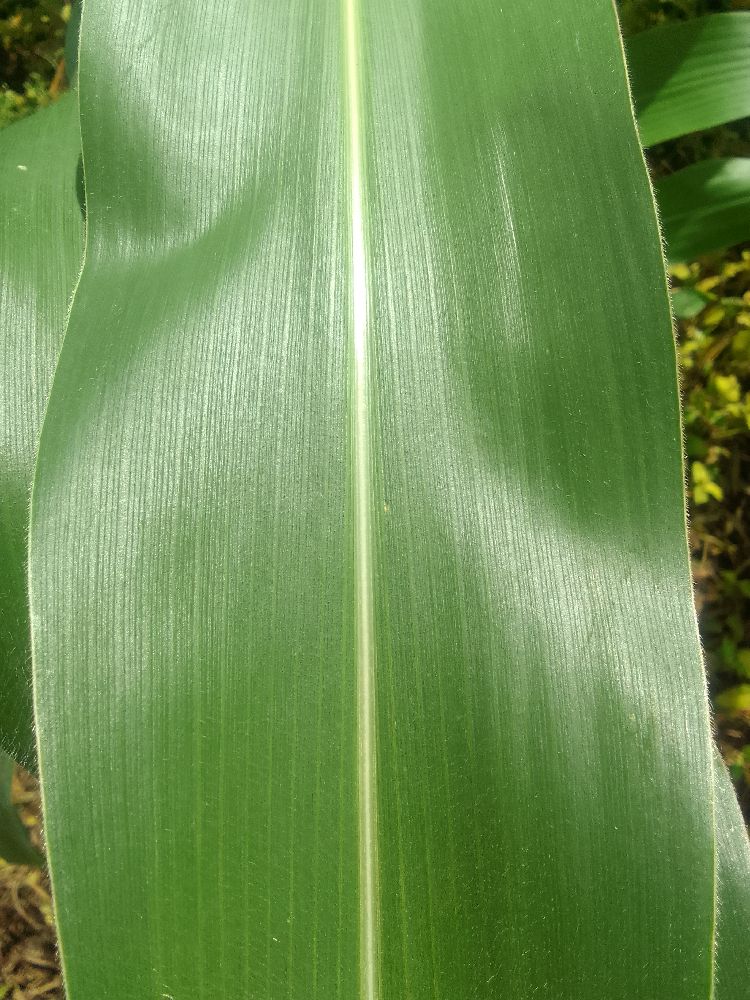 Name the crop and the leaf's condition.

maize, healthy
